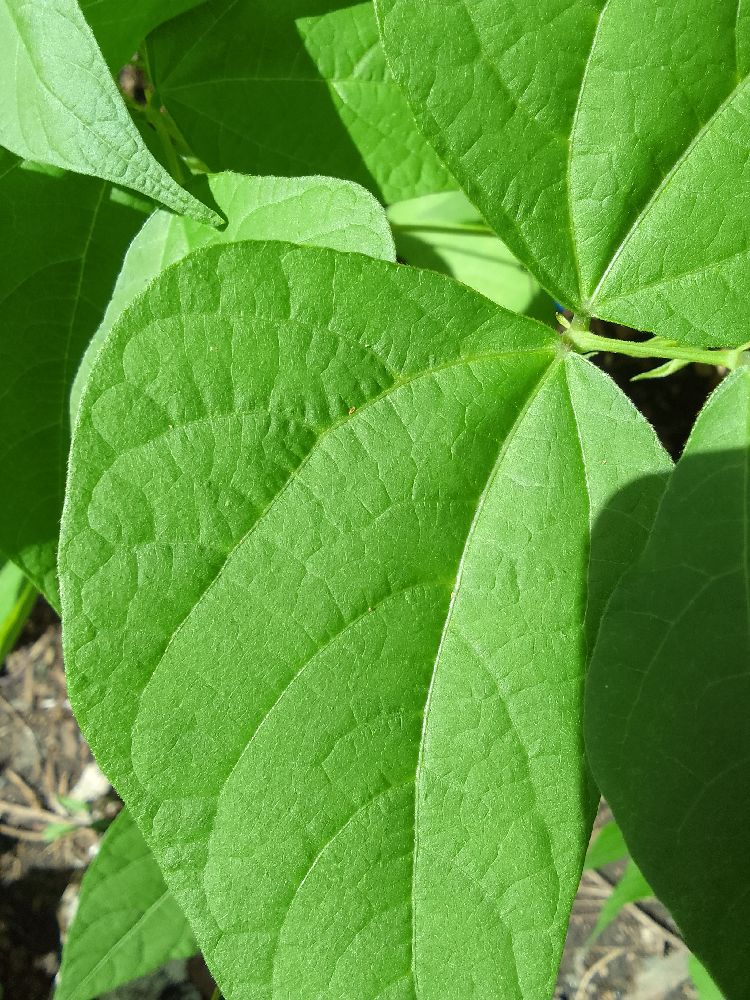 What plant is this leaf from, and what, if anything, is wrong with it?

common bean, healthy
